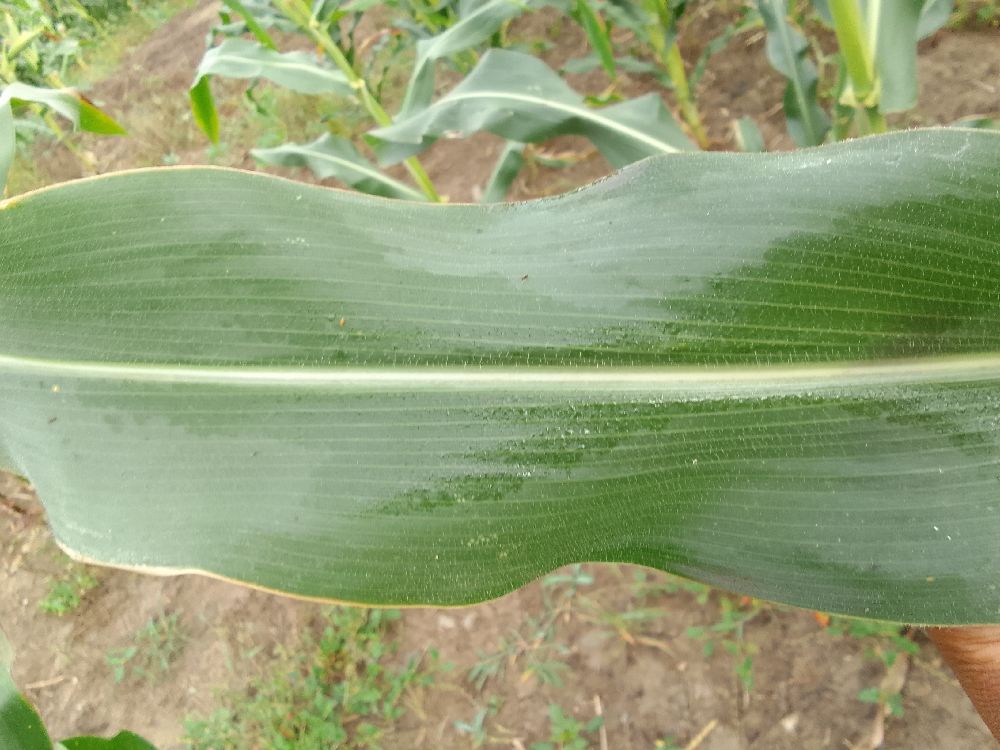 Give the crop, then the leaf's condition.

maize, healthy
